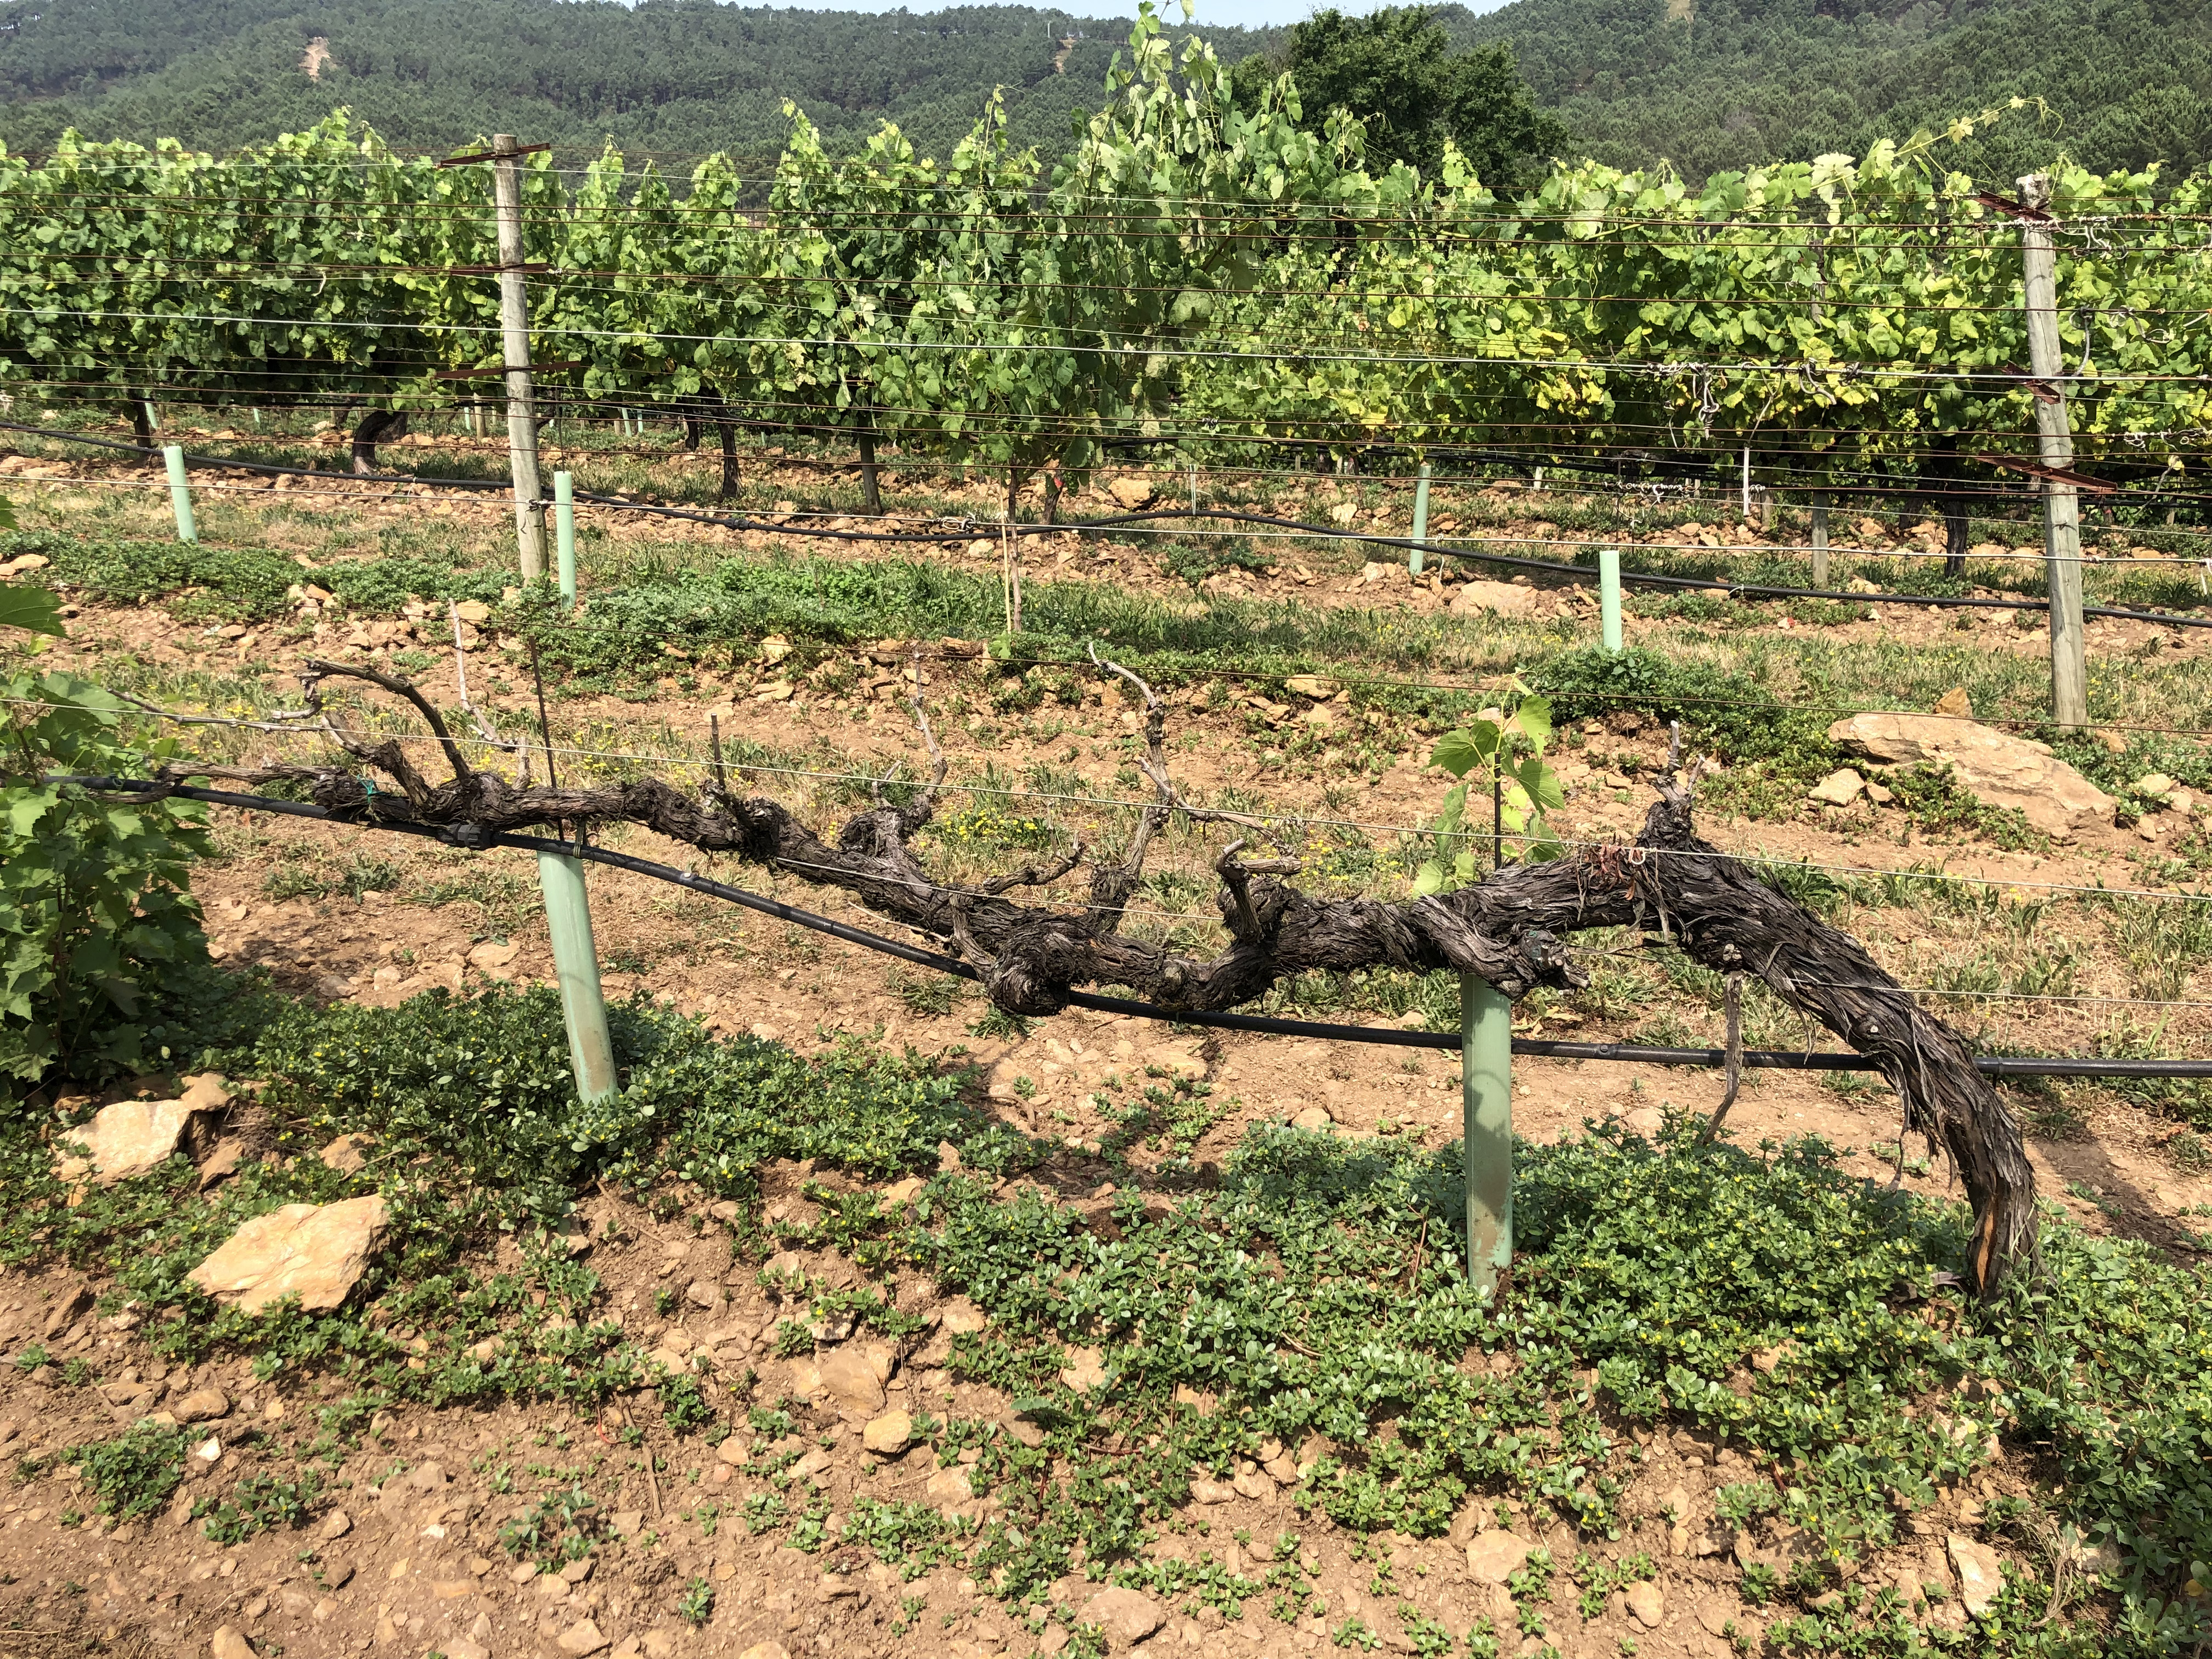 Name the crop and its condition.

grapevine, not affected by esca disease
